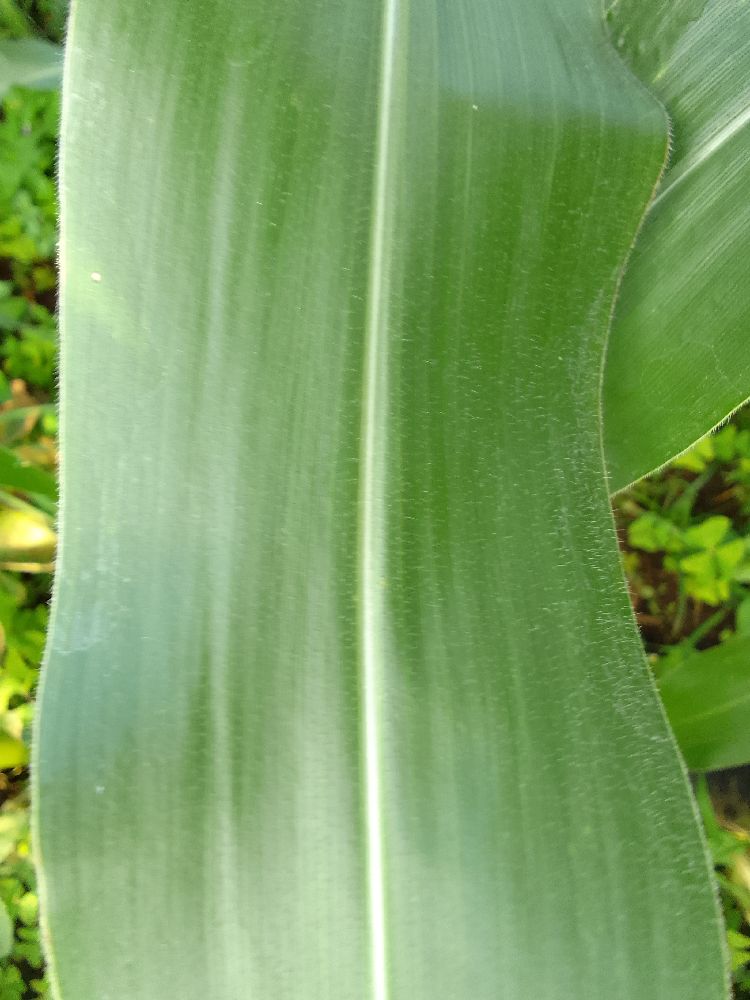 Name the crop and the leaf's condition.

maize, healthy
